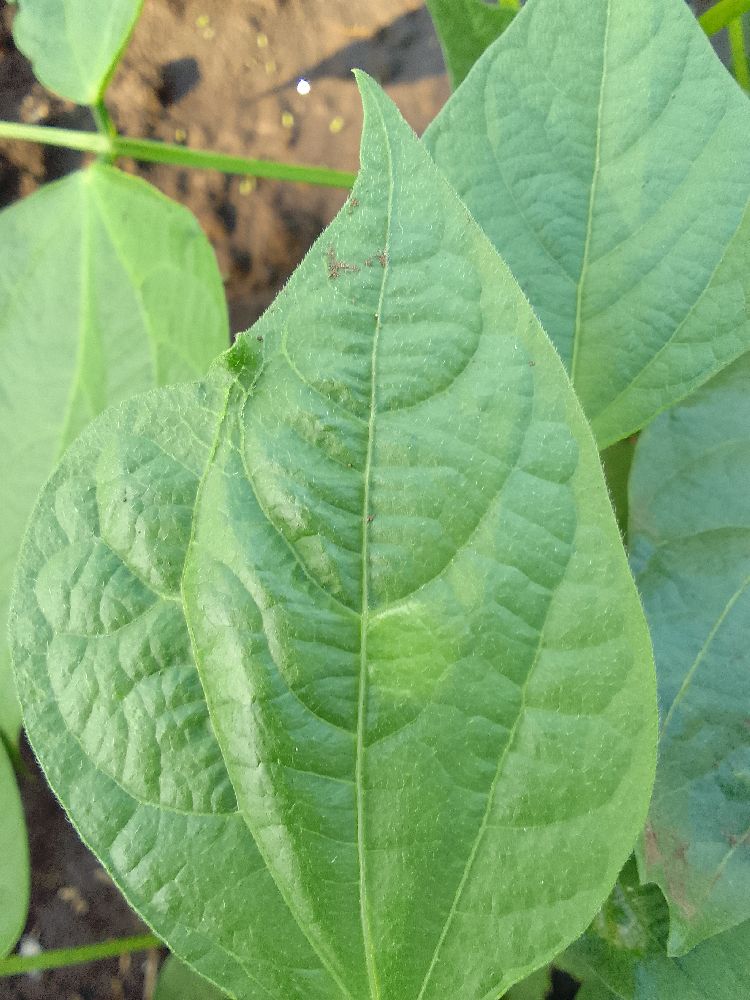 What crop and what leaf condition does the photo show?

common bean, healthy
